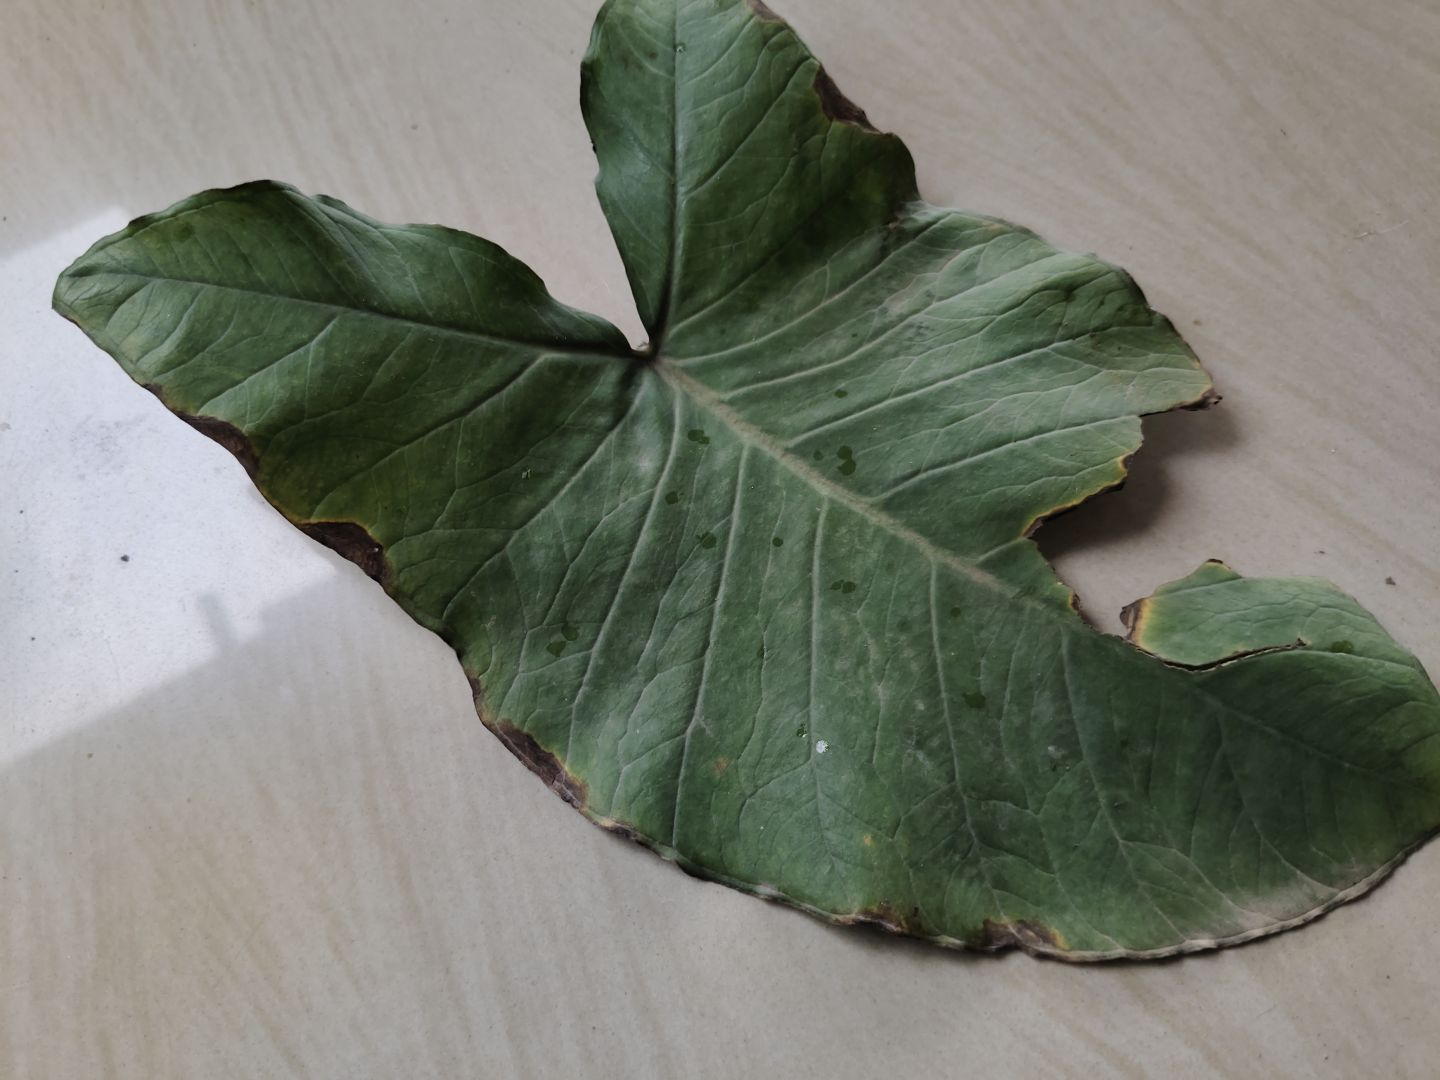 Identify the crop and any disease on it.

taro, leaf blight
